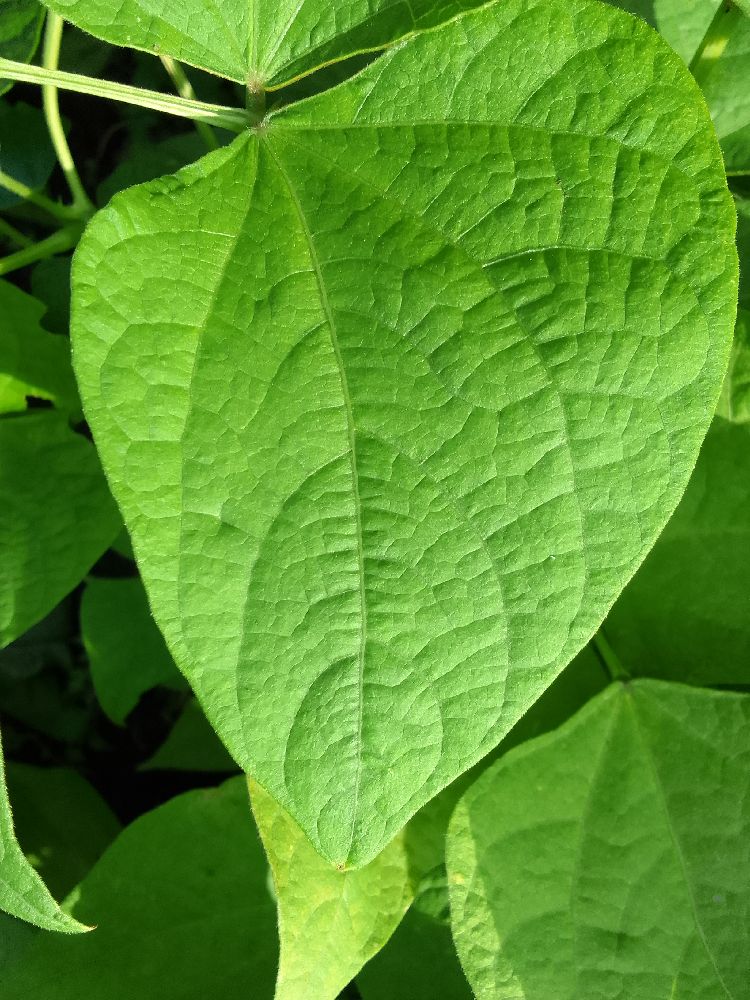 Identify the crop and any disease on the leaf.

common bean, healthy
